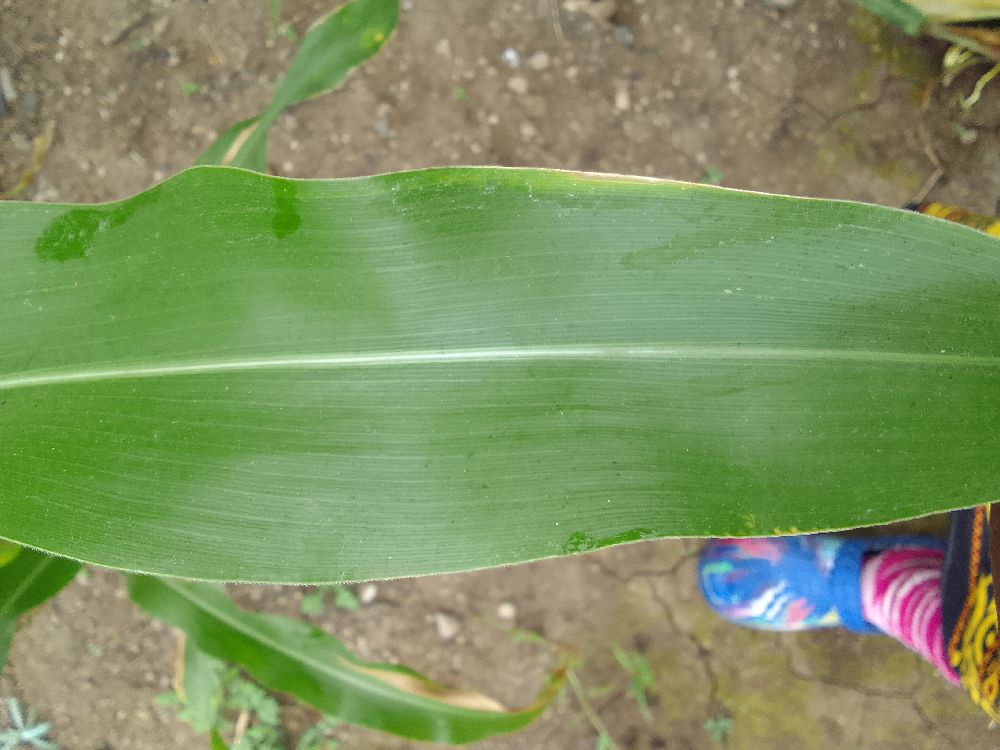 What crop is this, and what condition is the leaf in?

maize, healthy
